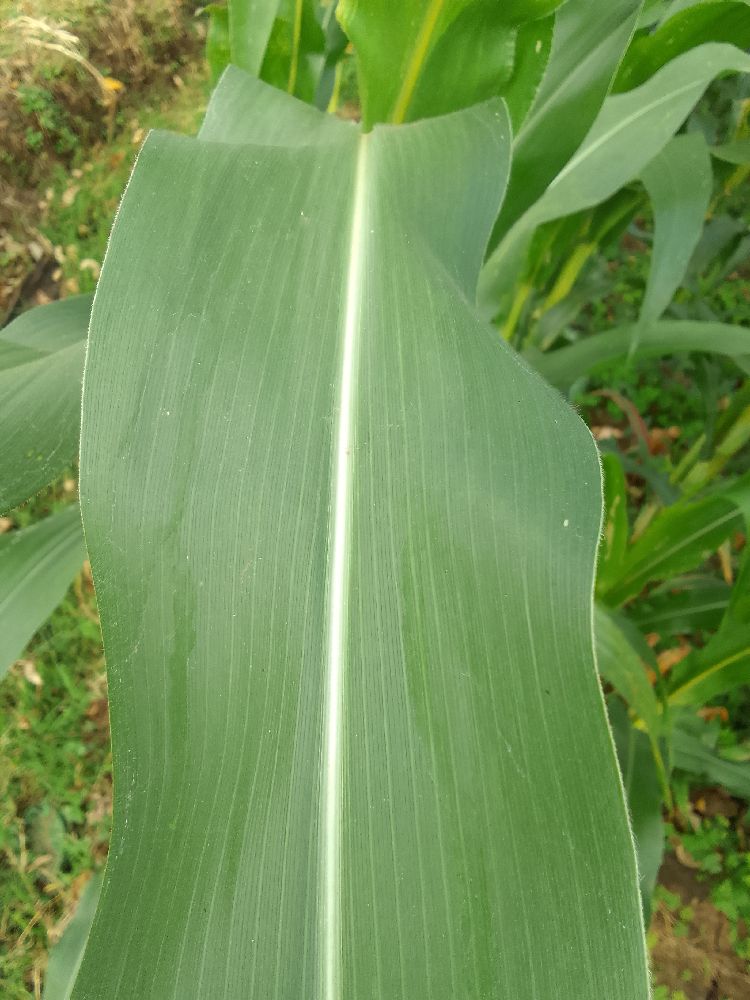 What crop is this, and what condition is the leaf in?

maize, healthy
